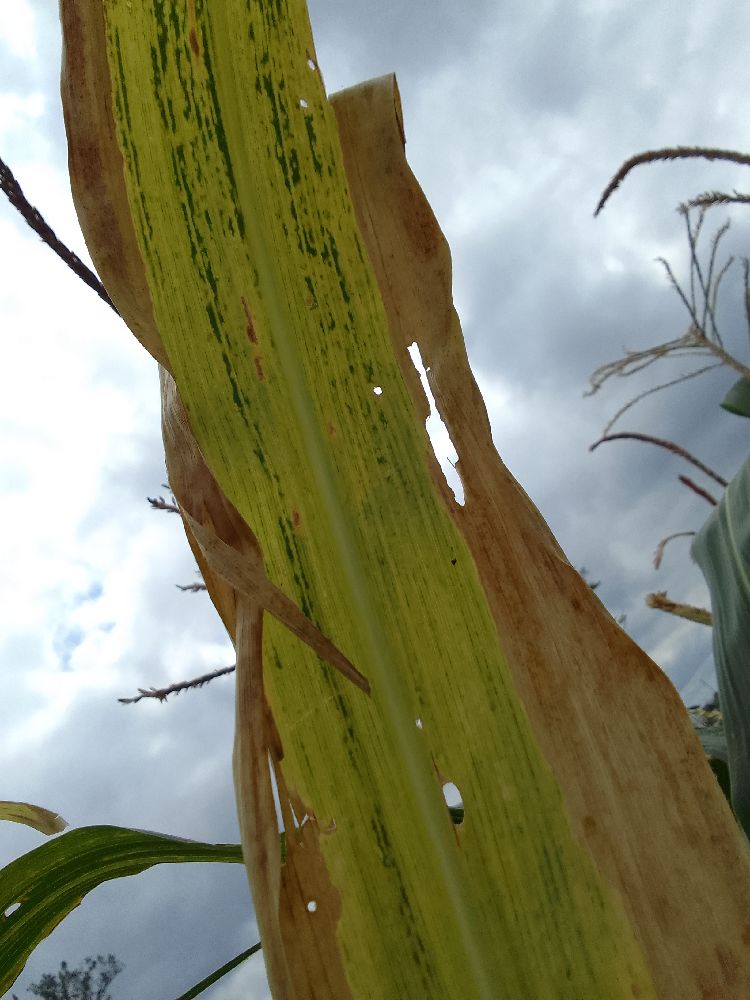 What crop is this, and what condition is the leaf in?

maize, maize lethal necrosis
